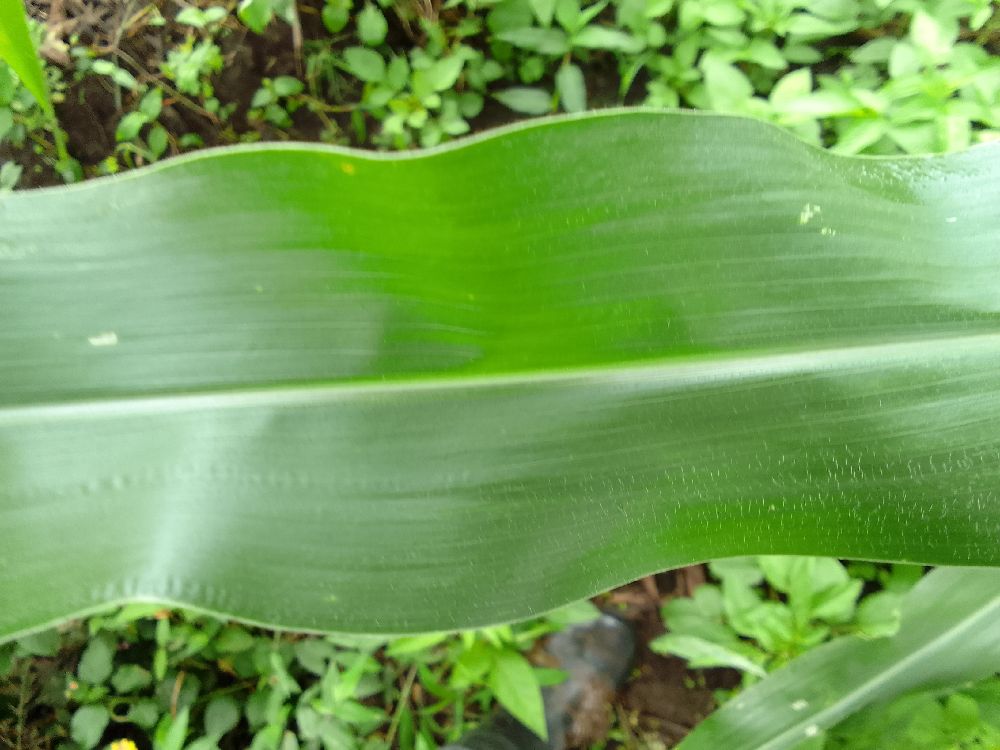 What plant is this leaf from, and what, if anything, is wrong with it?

maize, healthy
